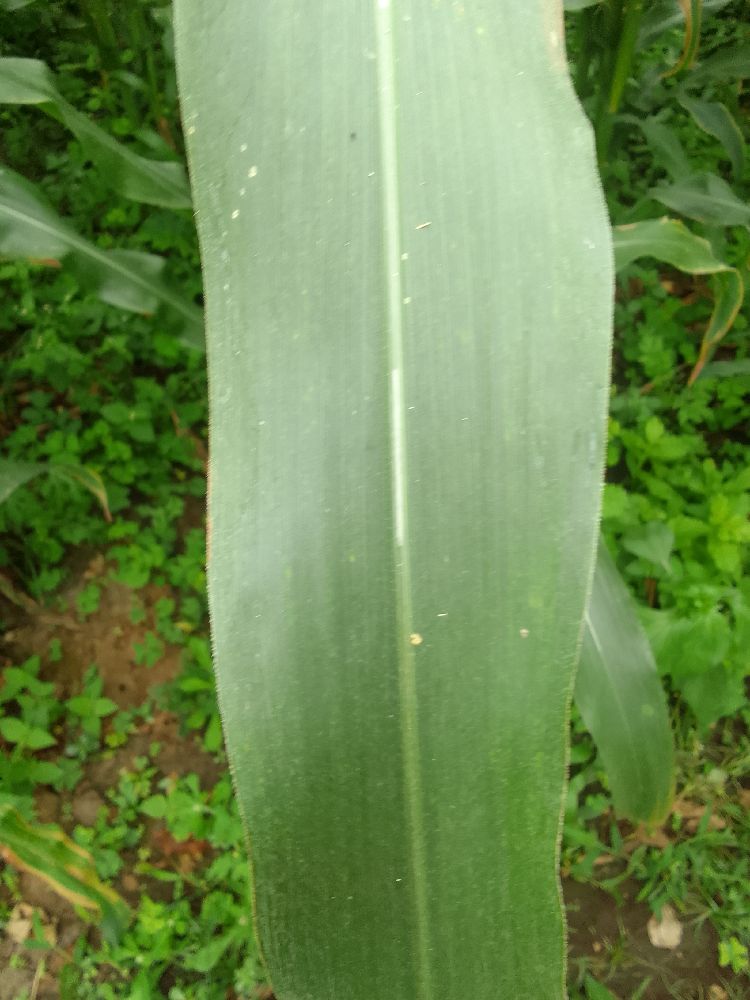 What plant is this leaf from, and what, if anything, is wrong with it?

maize, healthy
